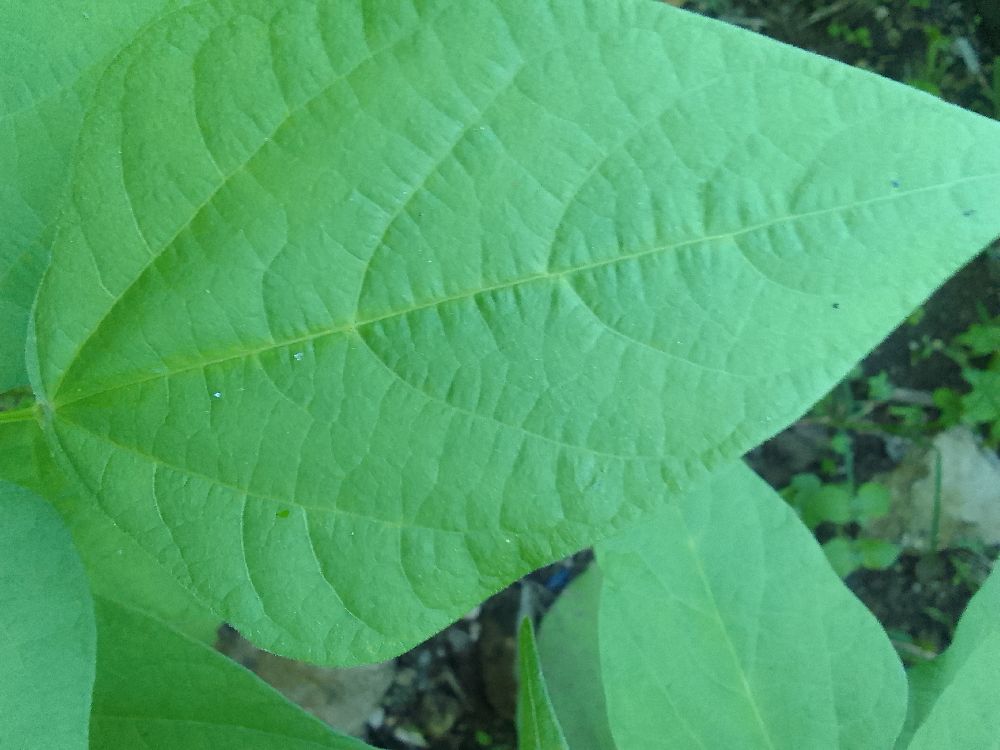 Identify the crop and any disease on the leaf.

common bean, healthy
